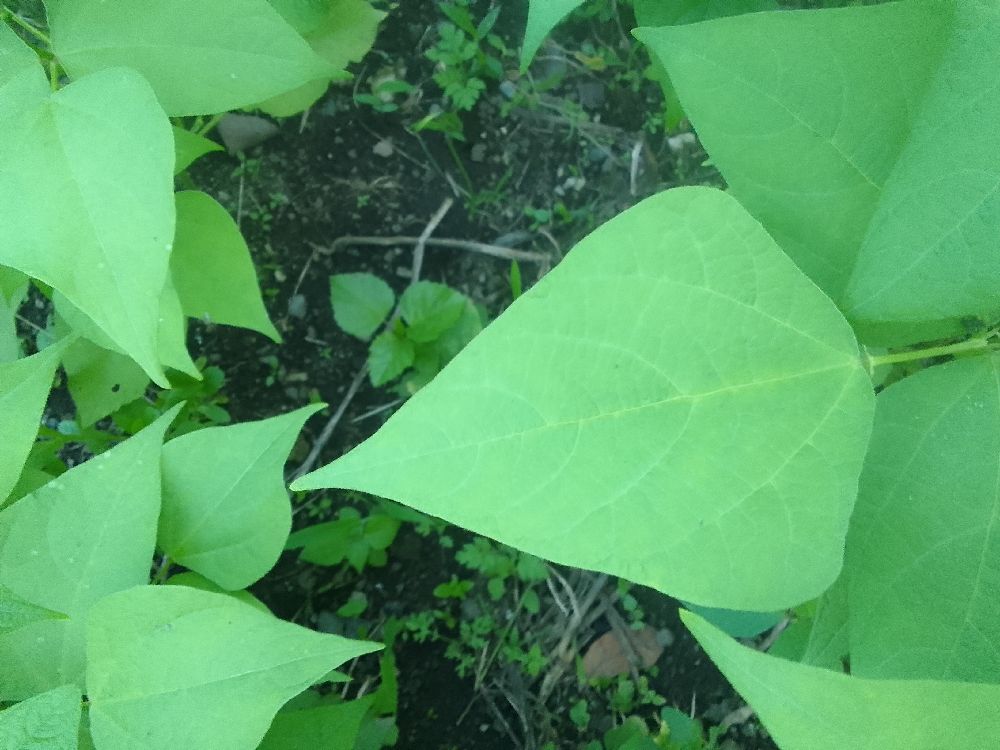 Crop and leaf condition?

common bean, healthy
